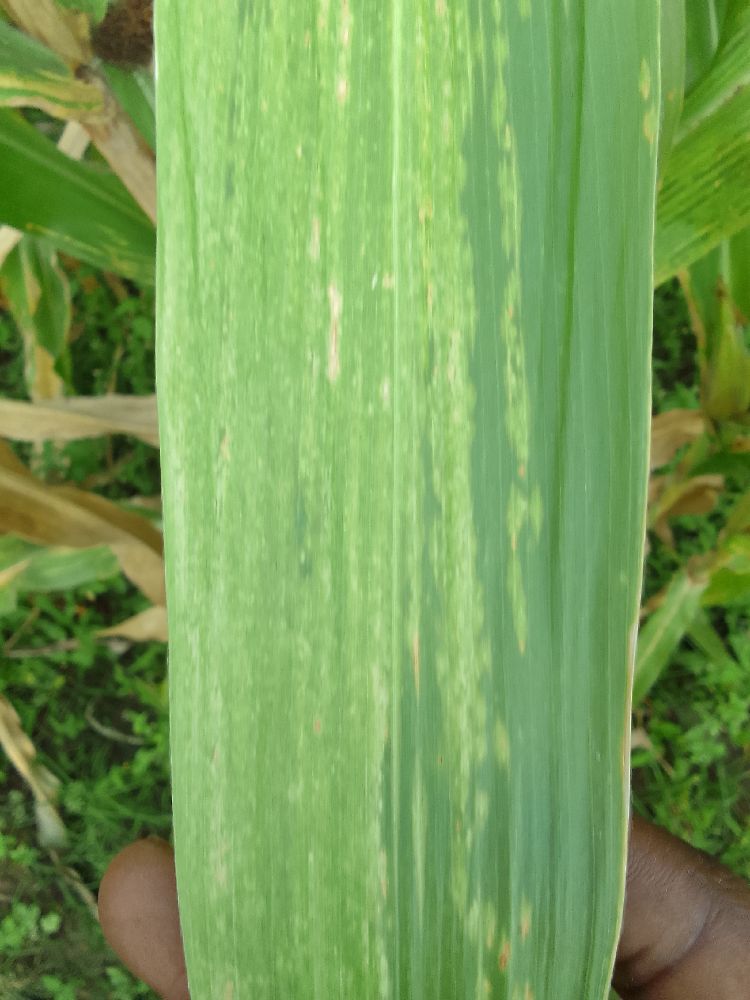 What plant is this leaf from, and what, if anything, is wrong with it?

maize, maize lethal necrosis
